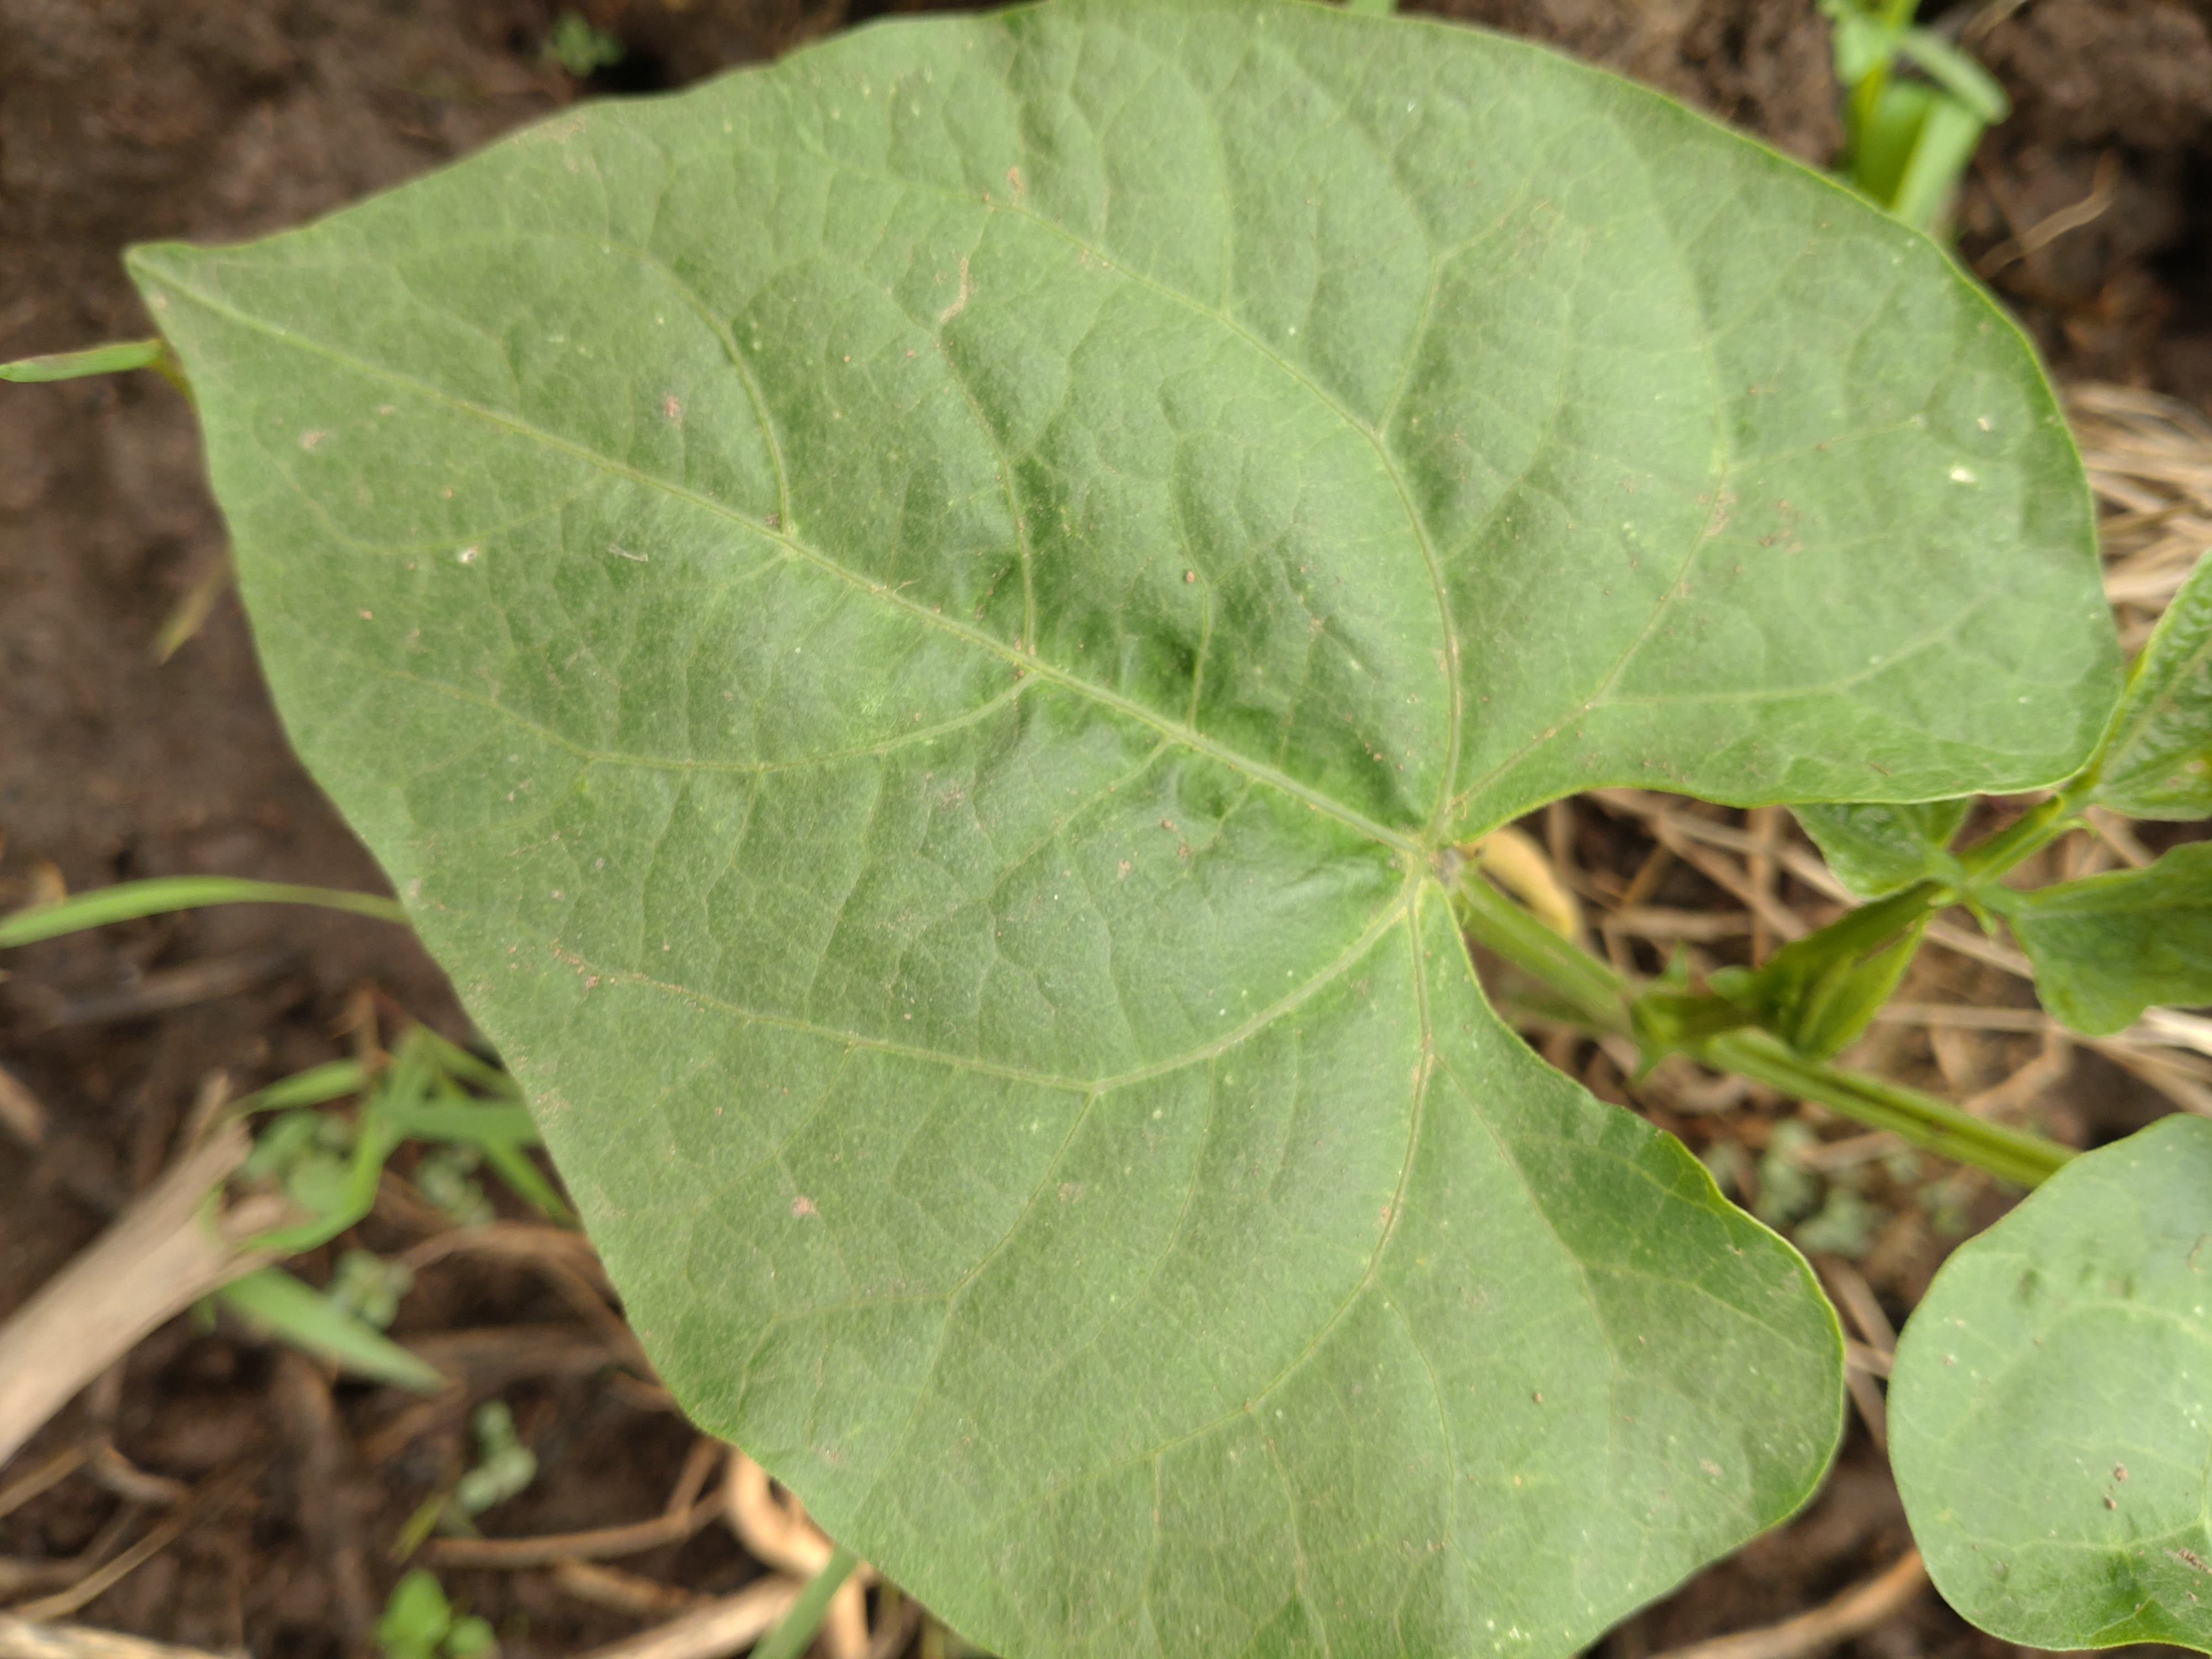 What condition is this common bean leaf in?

healthy
